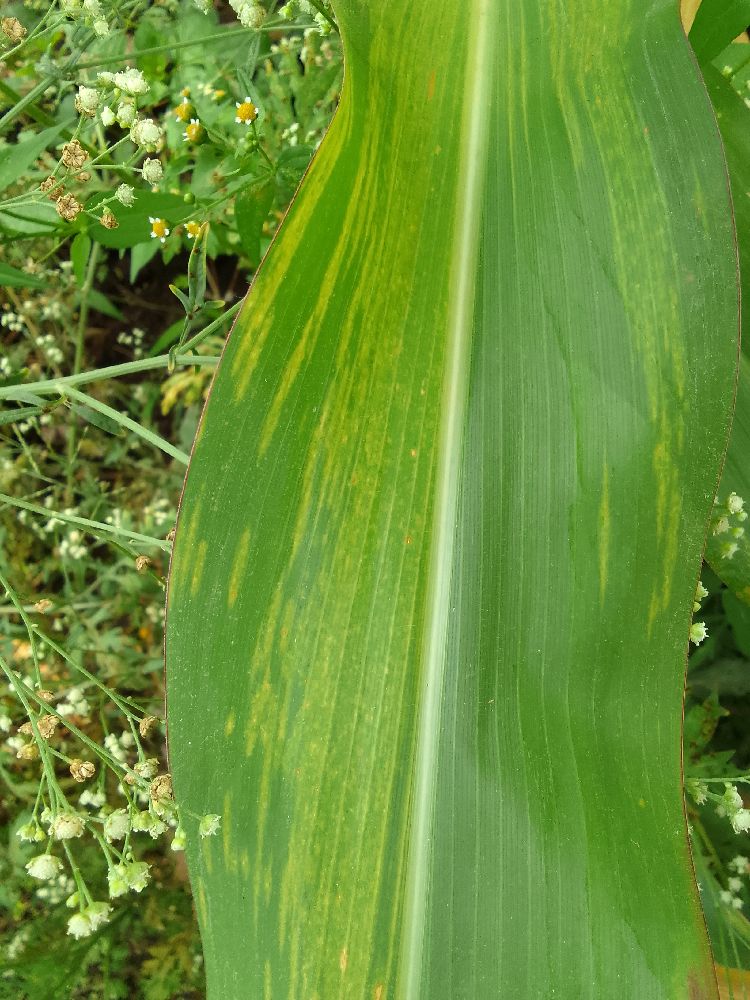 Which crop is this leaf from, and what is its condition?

maize, maize lethal necrosis
